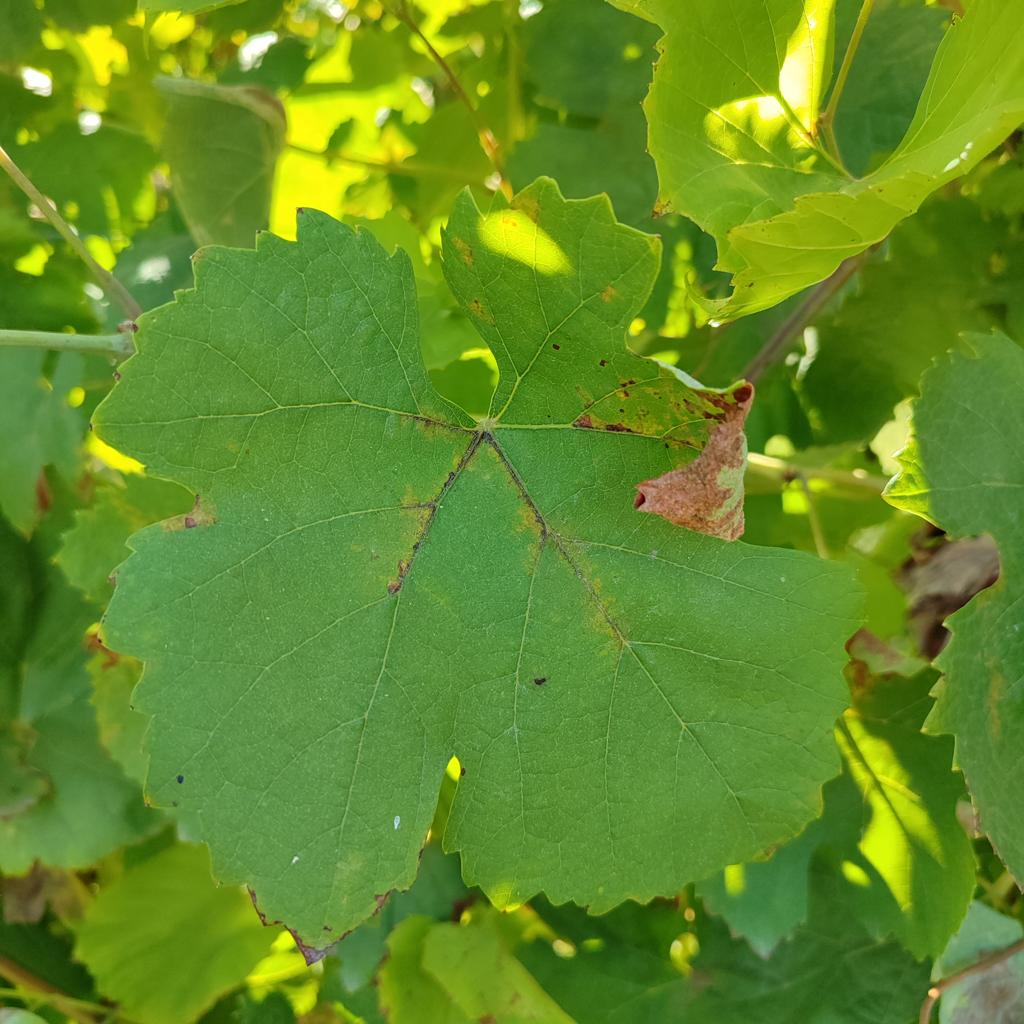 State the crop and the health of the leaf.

grapevine, downy mildew
